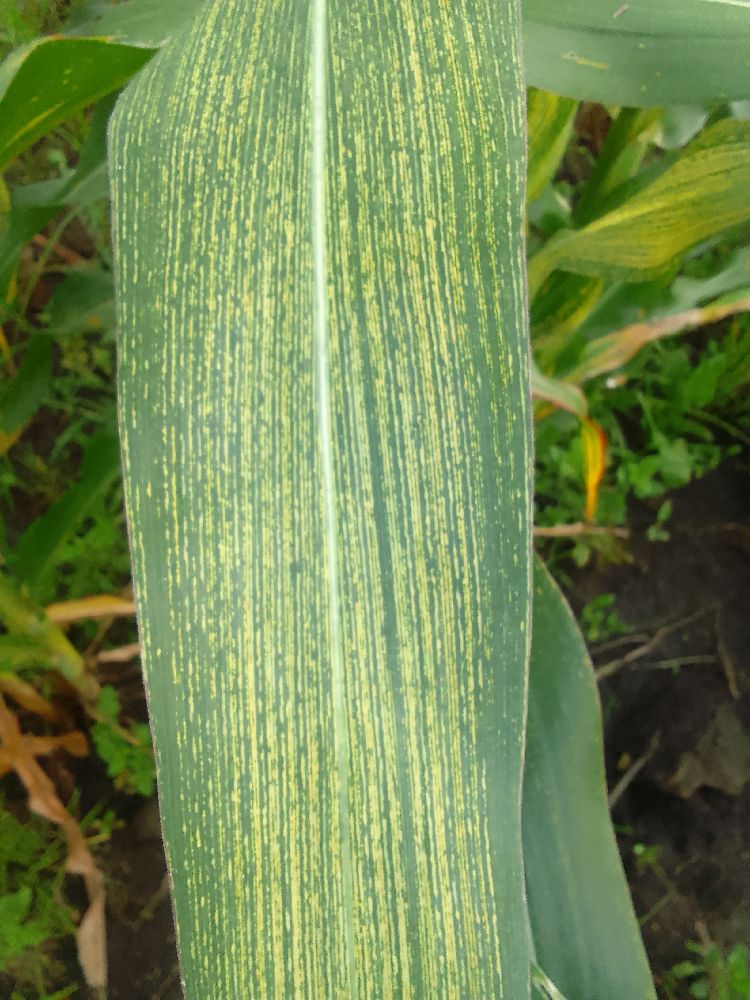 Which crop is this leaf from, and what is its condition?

maize, maize streak virus
